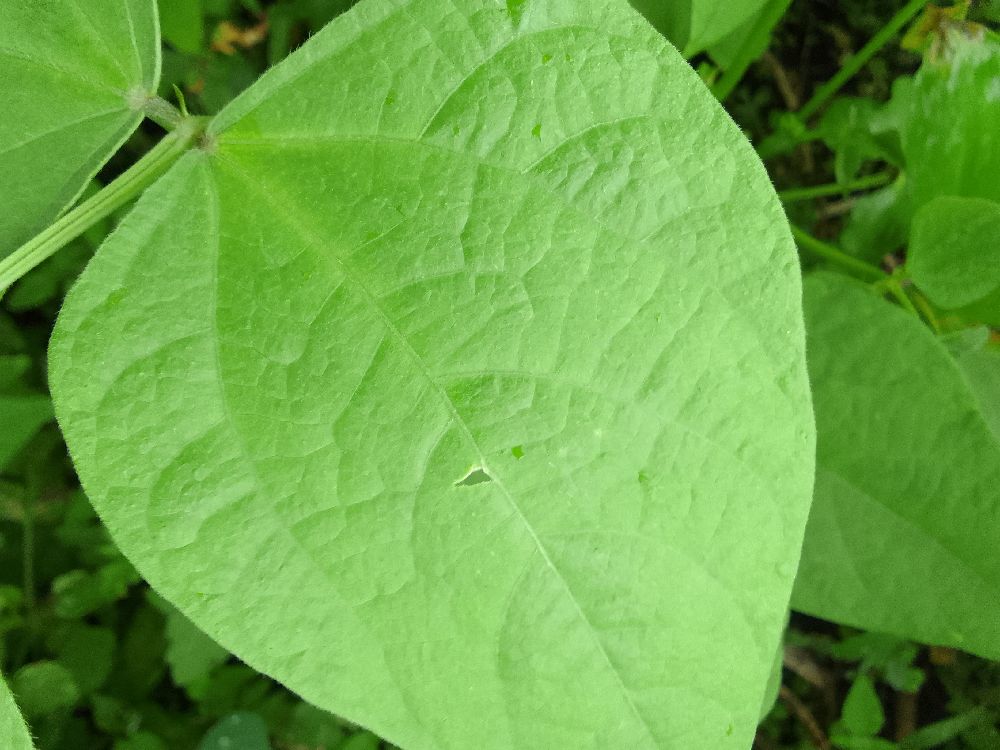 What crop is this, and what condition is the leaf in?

common bean, healthy
